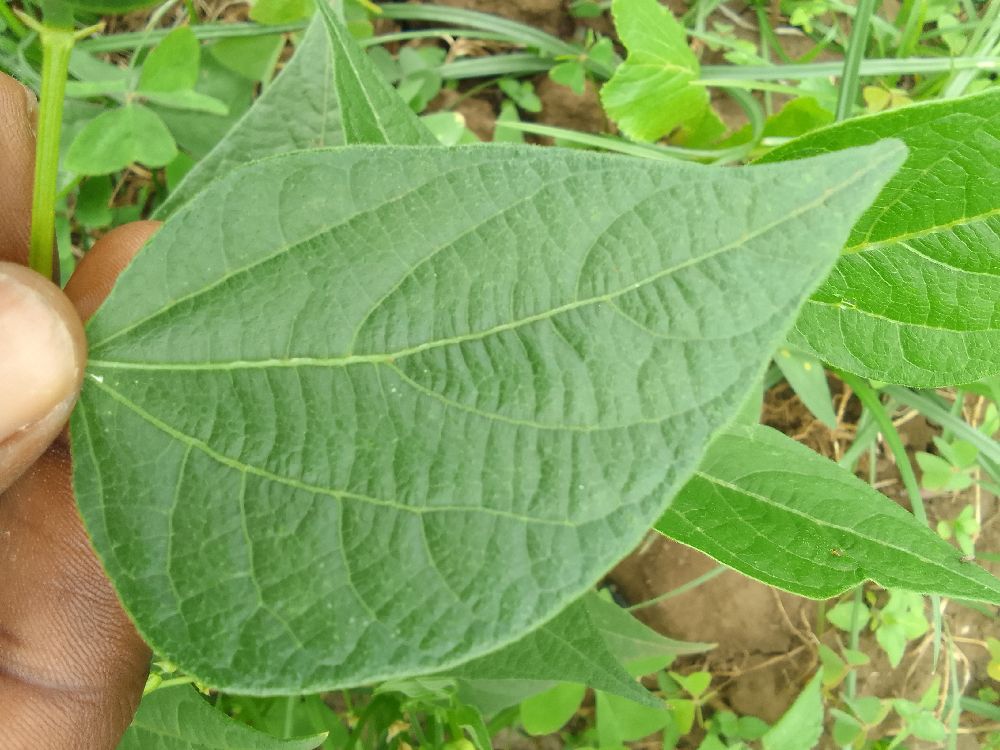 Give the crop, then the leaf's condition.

common bean, healthy
